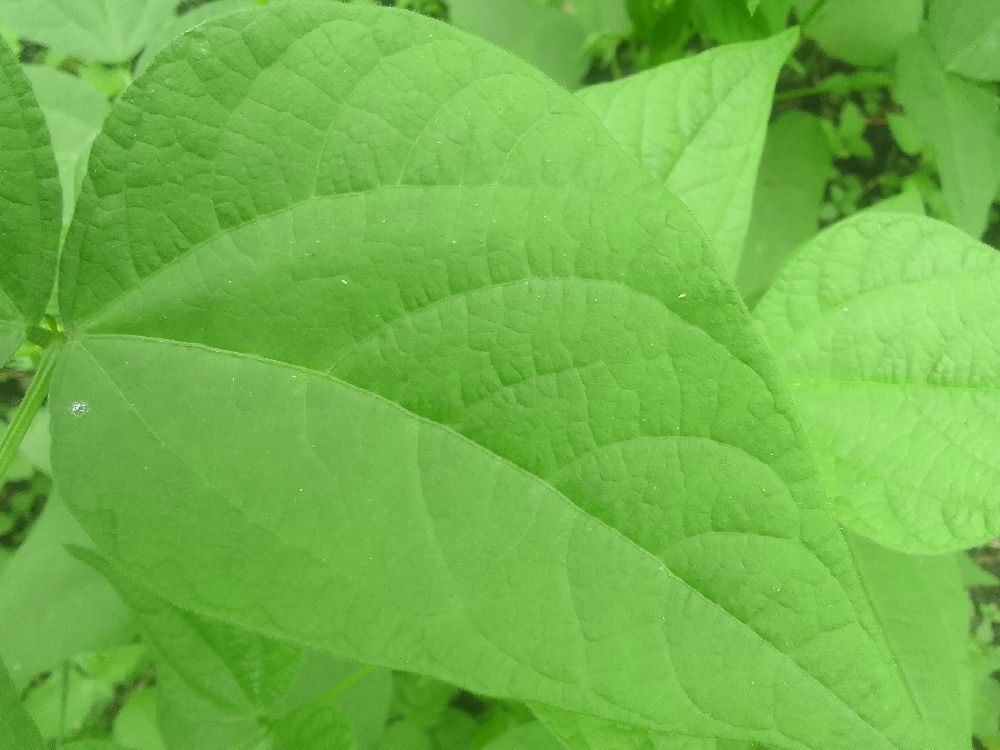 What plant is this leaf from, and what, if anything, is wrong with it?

common bean, healthy
